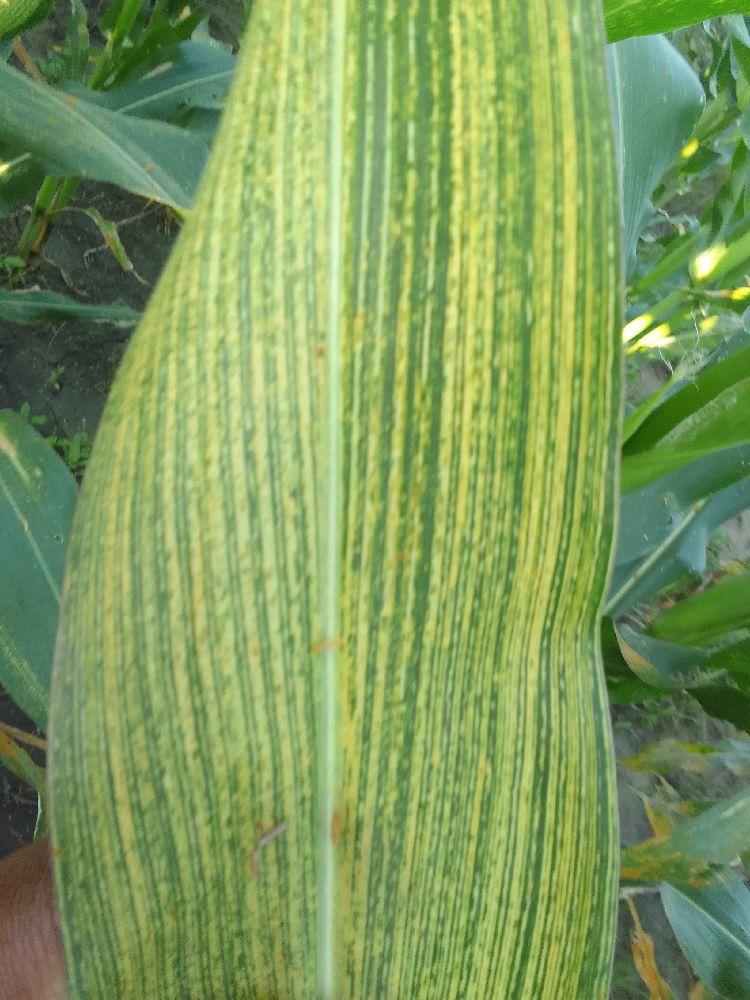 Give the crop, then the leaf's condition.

maize, maize streak virus
